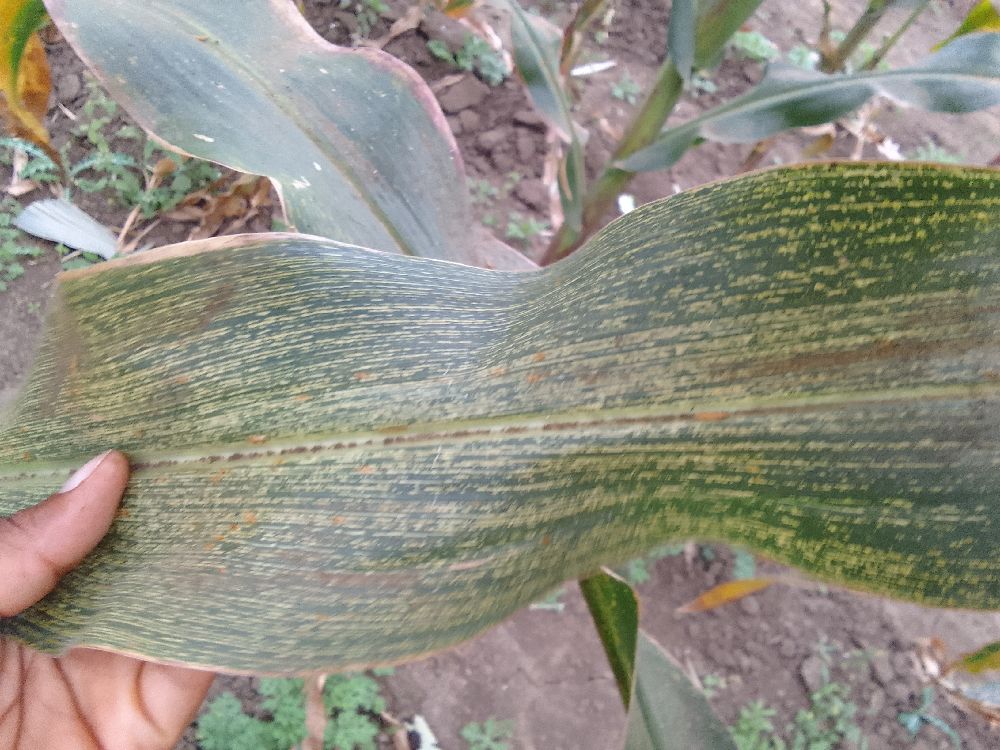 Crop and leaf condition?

maize, maize streak virus
